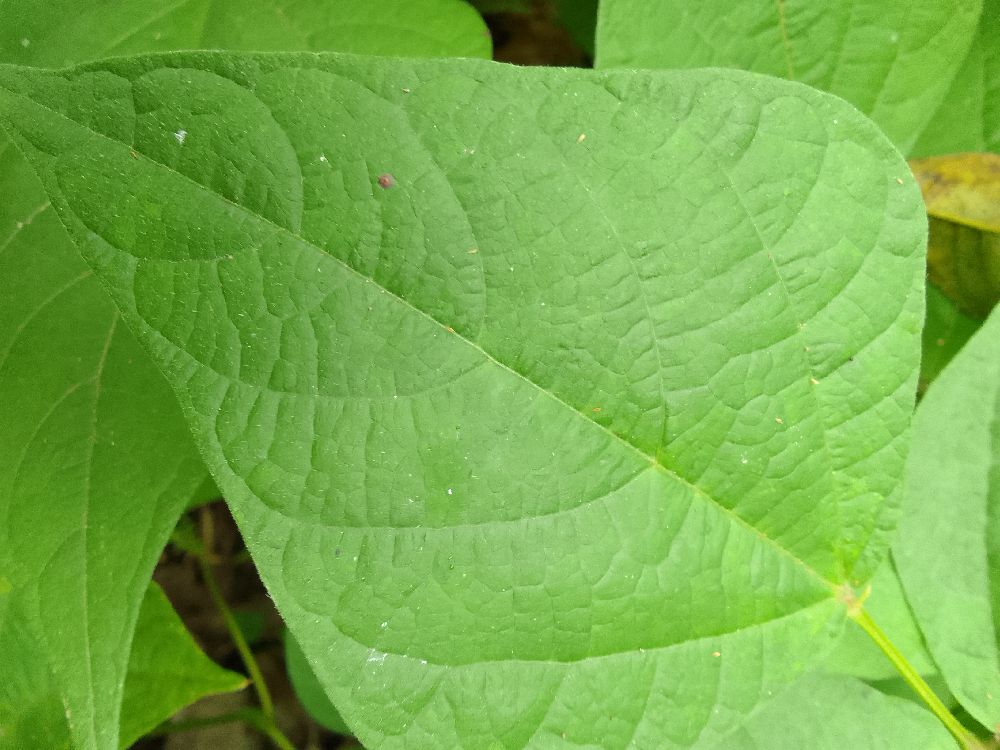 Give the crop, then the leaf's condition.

common bean, healthy
